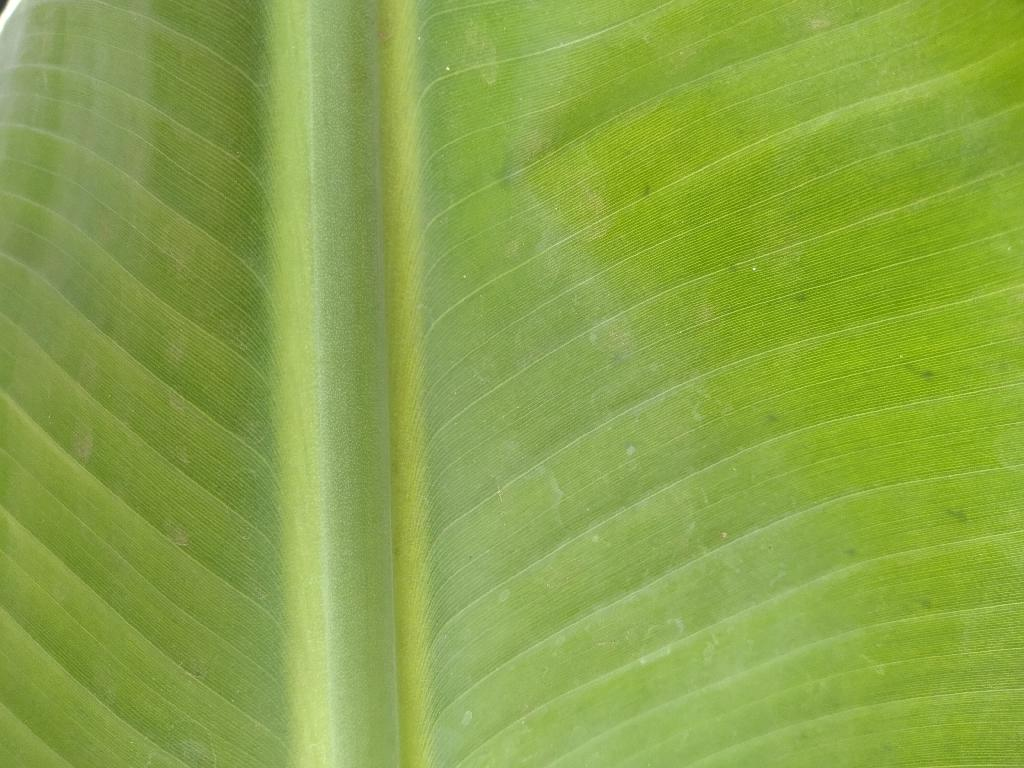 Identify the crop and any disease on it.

banana, healthy
